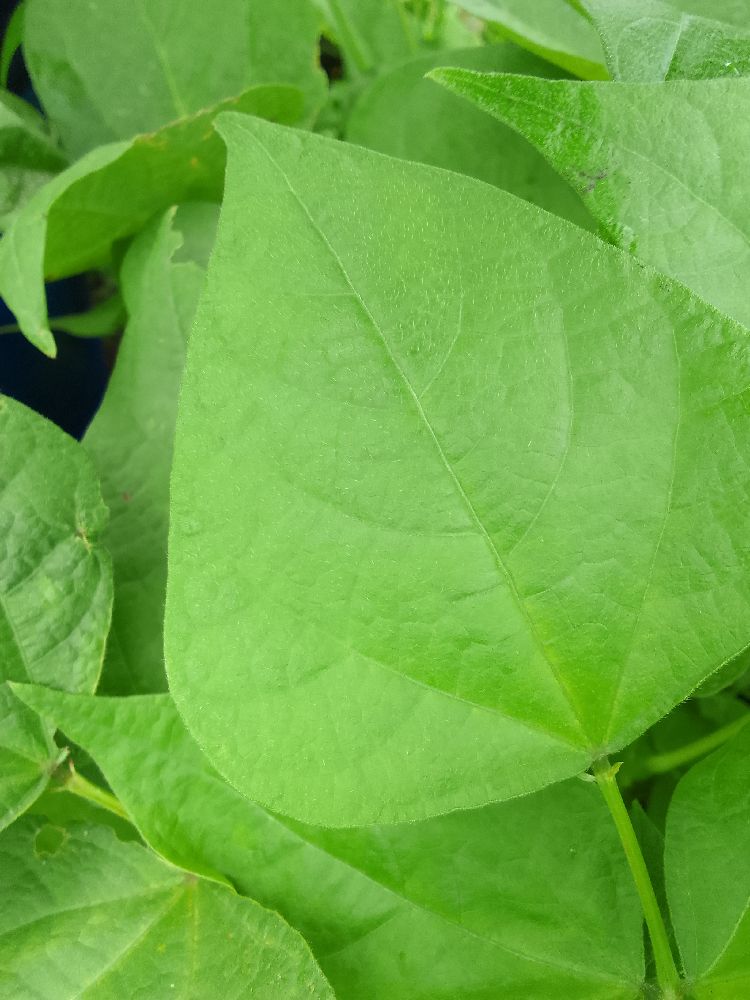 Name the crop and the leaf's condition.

common bean, healthy
